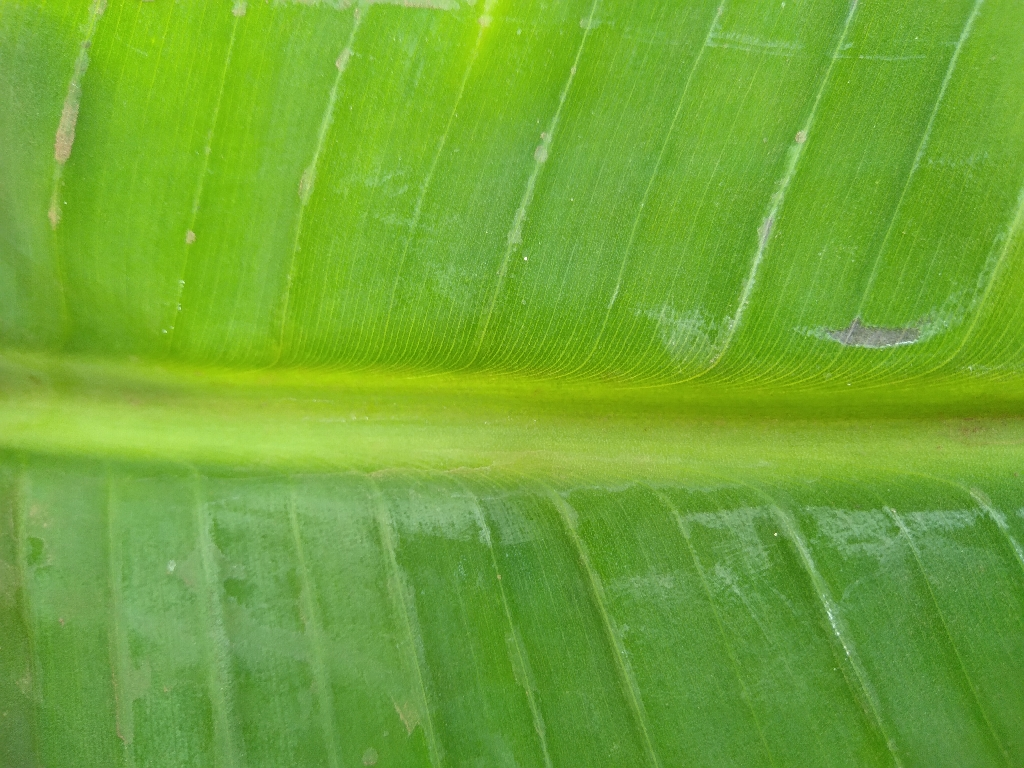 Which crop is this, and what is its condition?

banana, healthy
